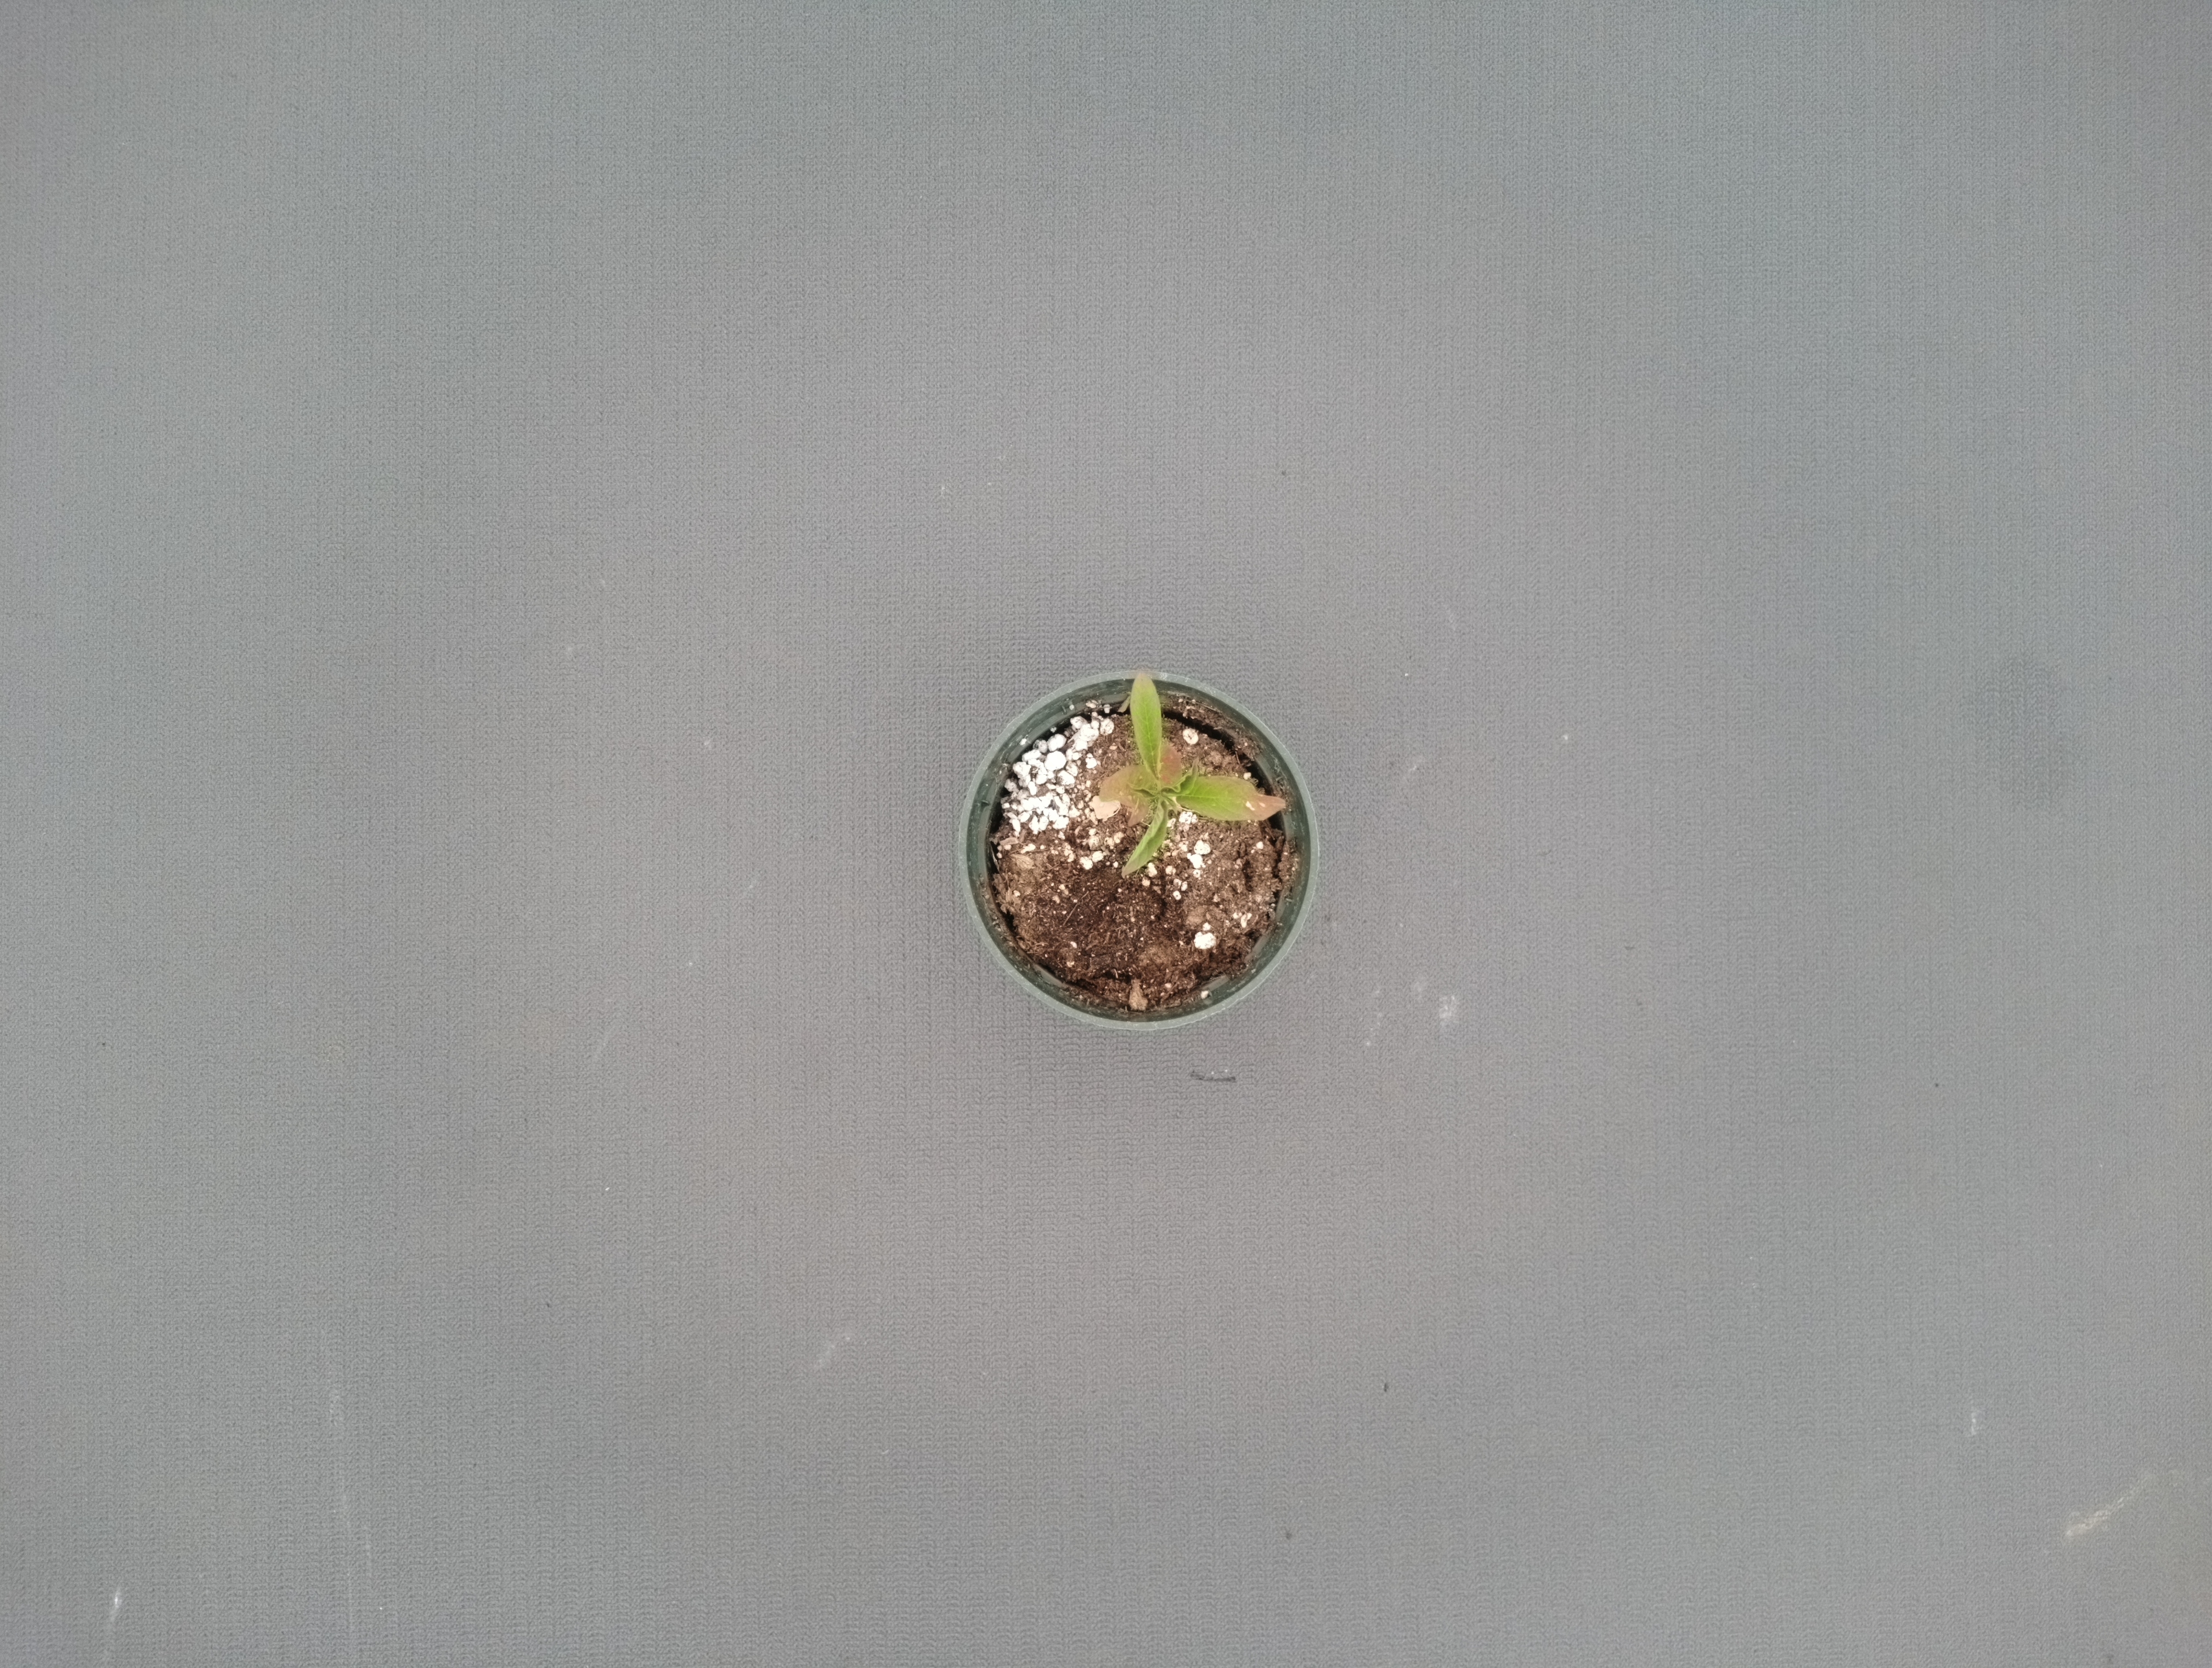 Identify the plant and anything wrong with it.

waterhemp, healthy untreated
